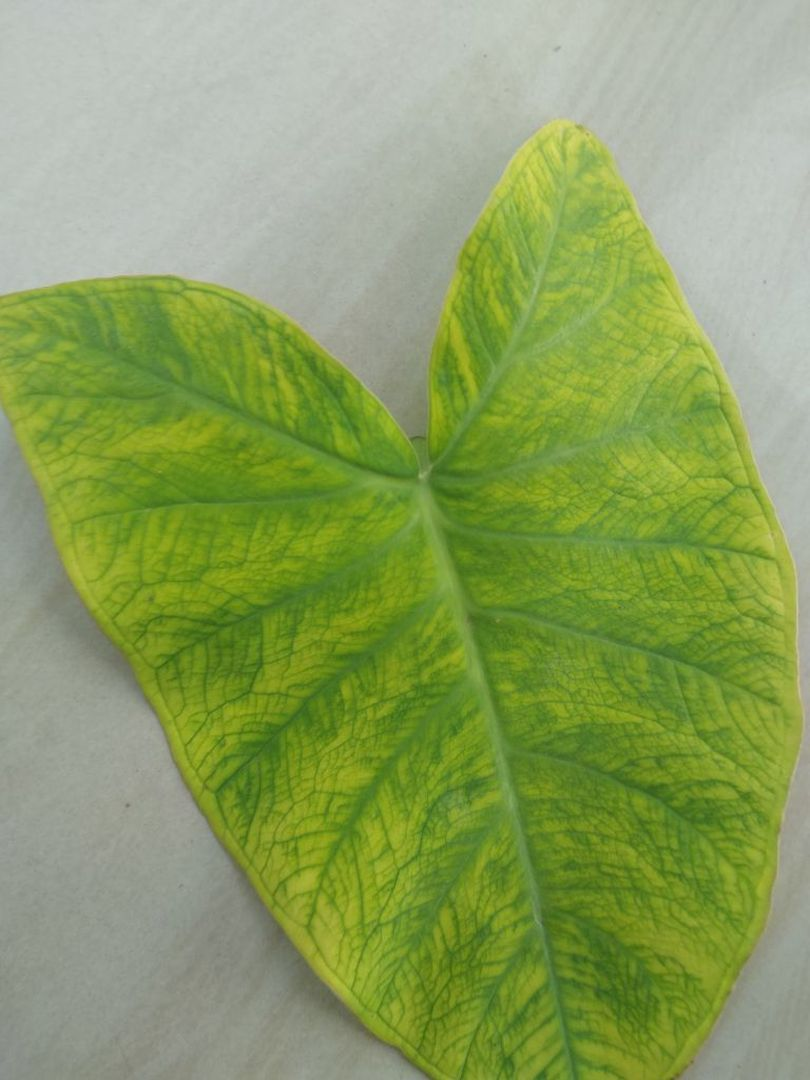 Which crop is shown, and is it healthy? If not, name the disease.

taro, mosaic
